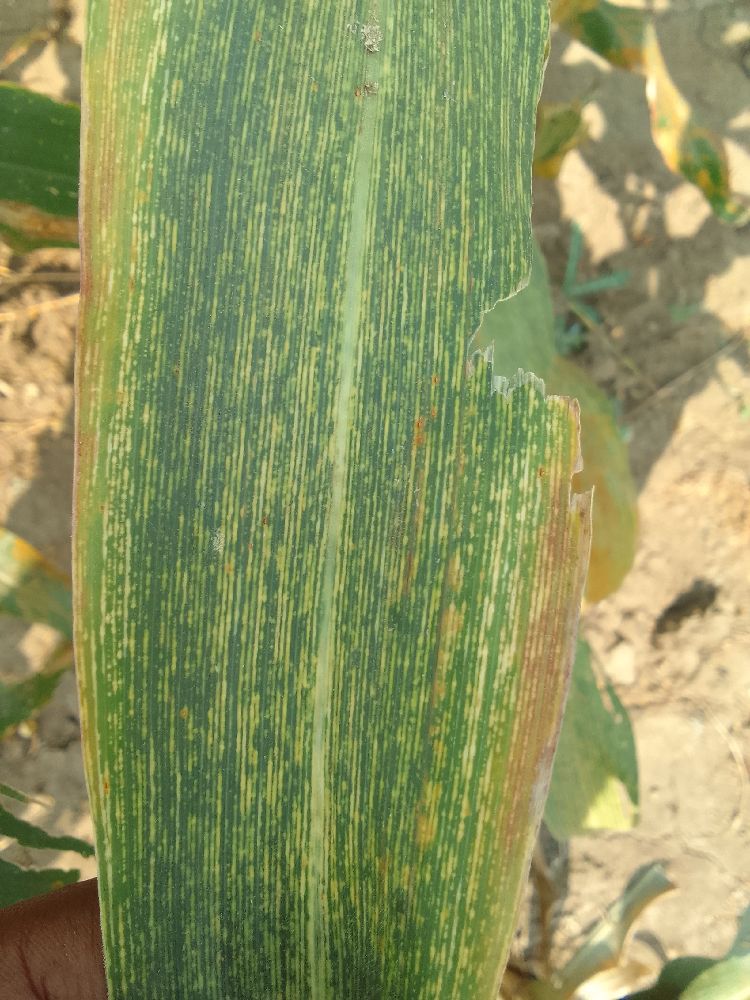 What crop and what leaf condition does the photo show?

maize, maize streak virus
